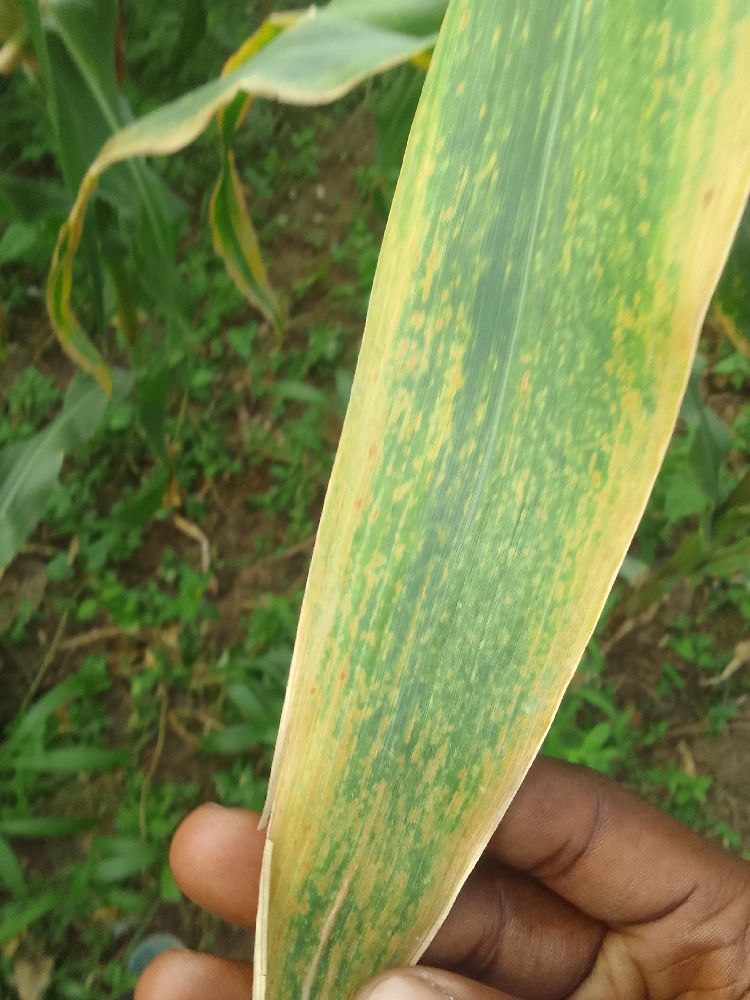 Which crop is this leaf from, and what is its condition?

maize, maize lethal necrosis
